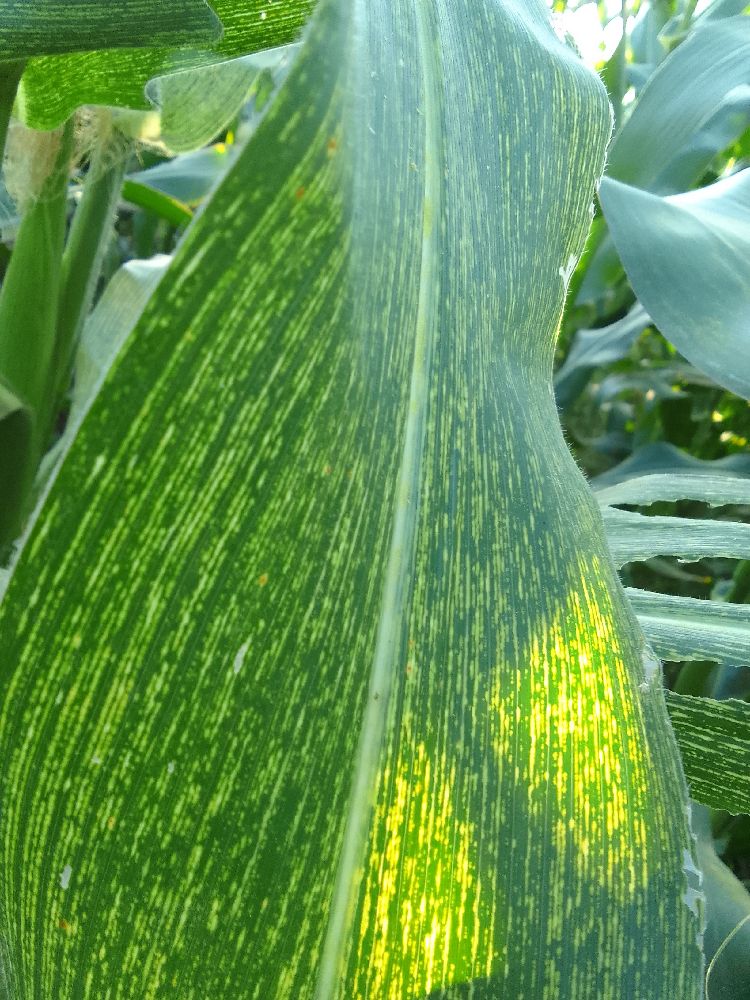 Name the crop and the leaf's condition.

maize, maize streak virus
